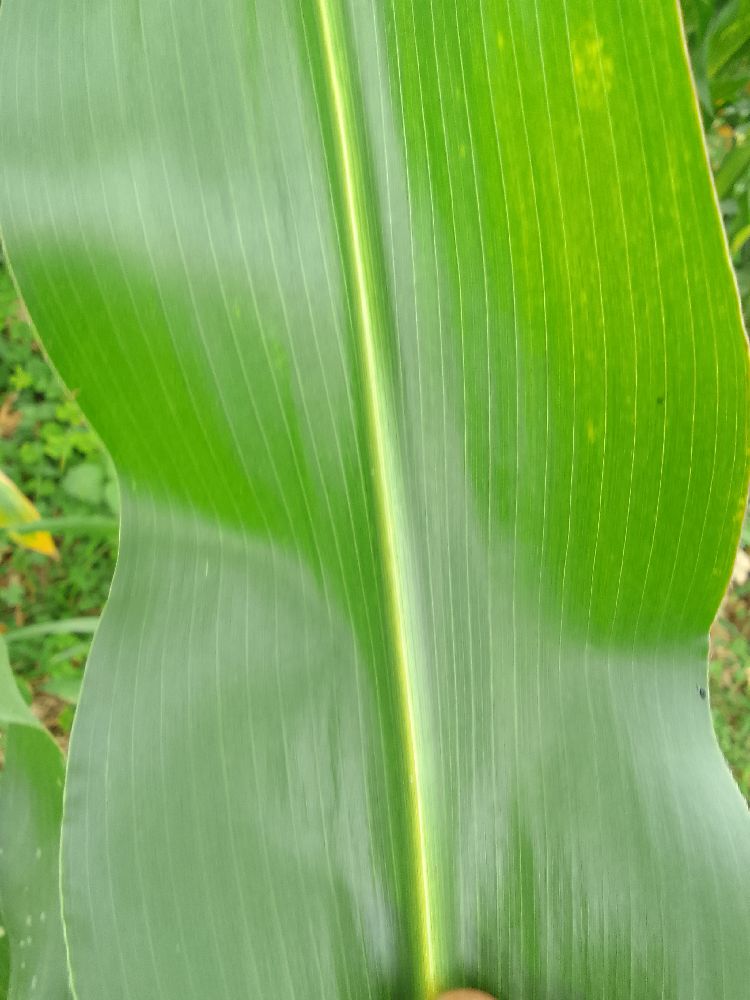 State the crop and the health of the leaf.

maize, healthy
